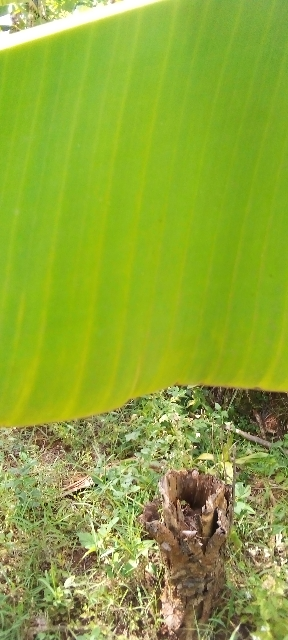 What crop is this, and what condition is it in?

banana, healthy
